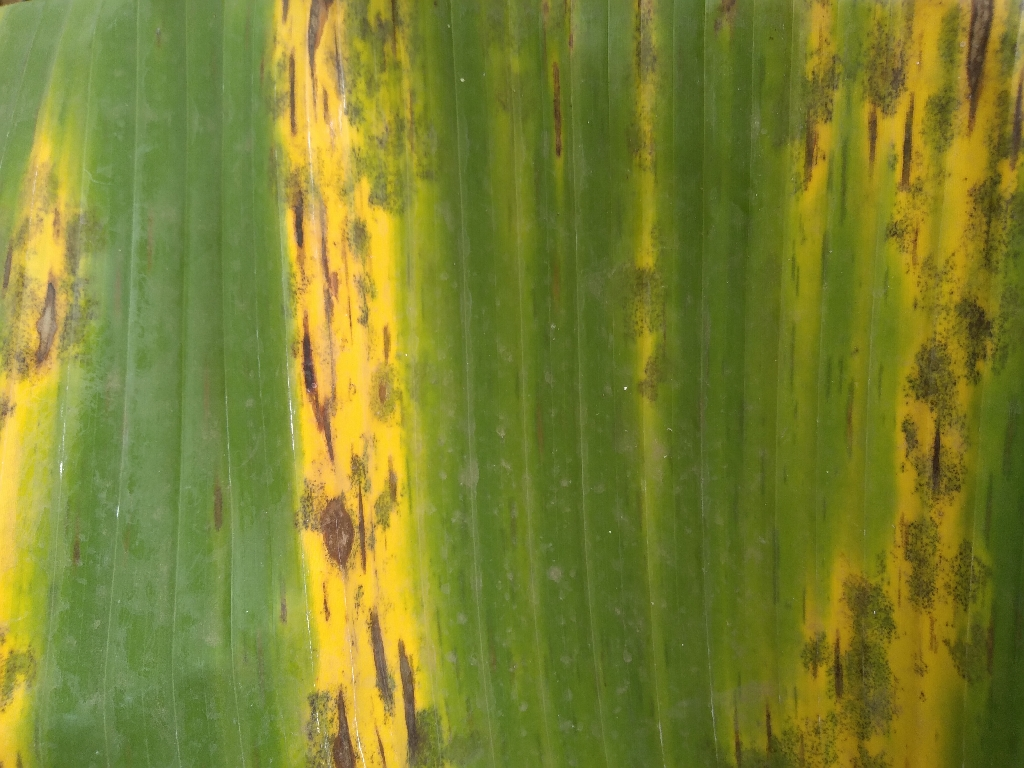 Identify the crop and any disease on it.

banana, black sigatoka
